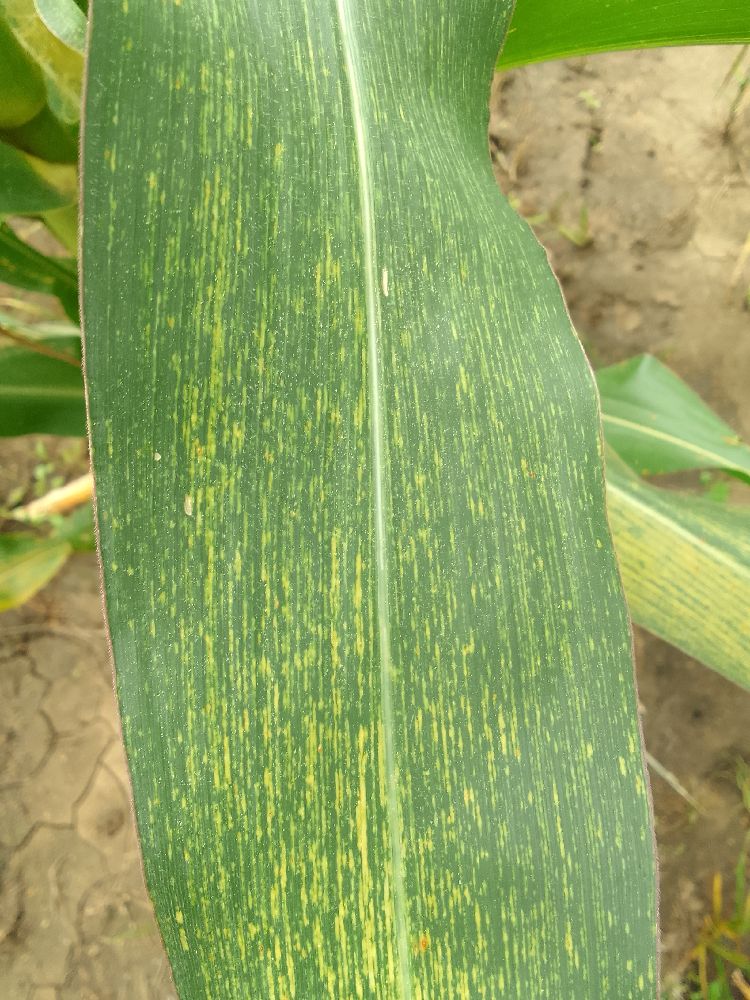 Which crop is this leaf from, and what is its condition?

maize, maize streak virus
